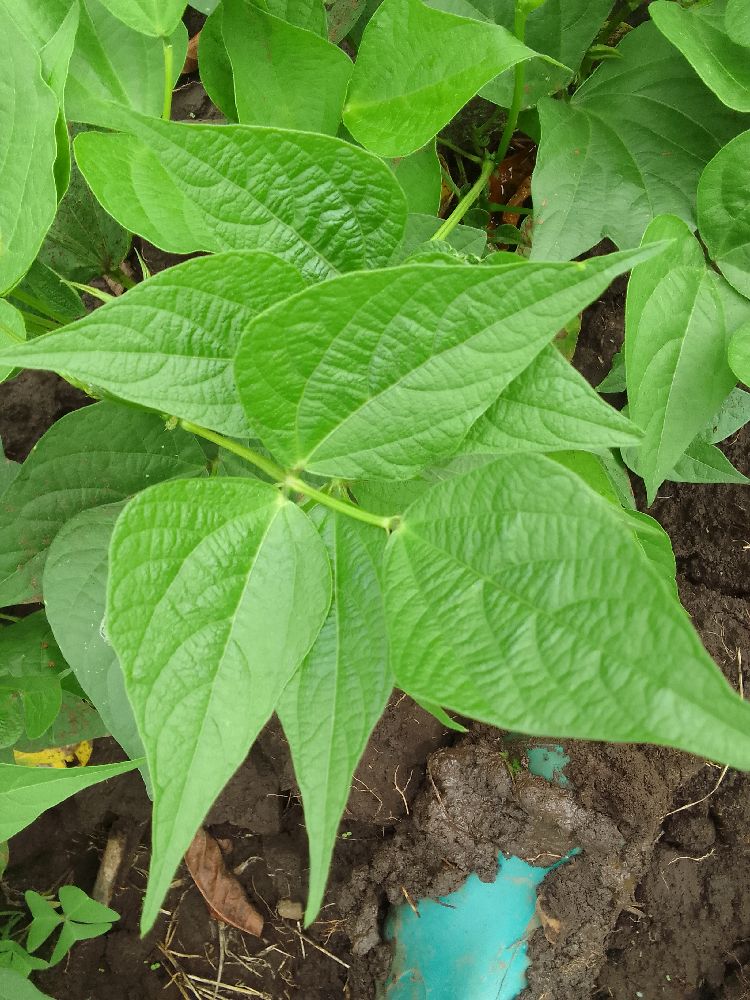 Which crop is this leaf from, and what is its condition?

common bean, healthy
